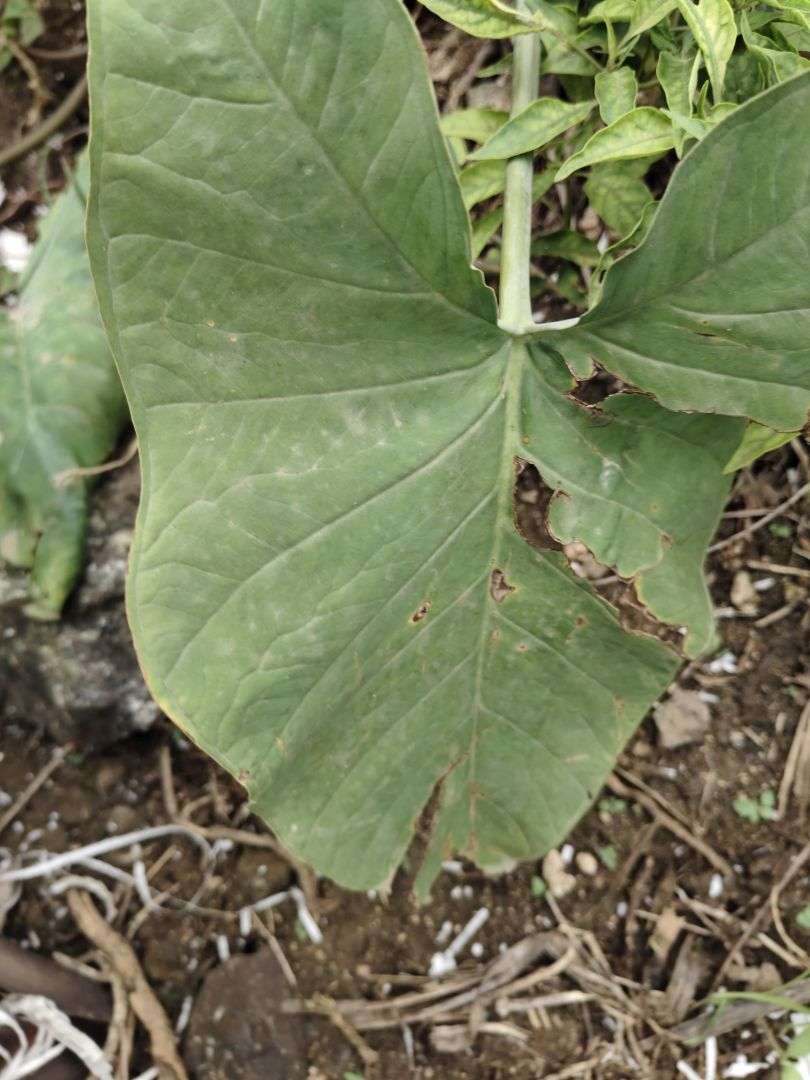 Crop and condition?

taro, leaf blight
